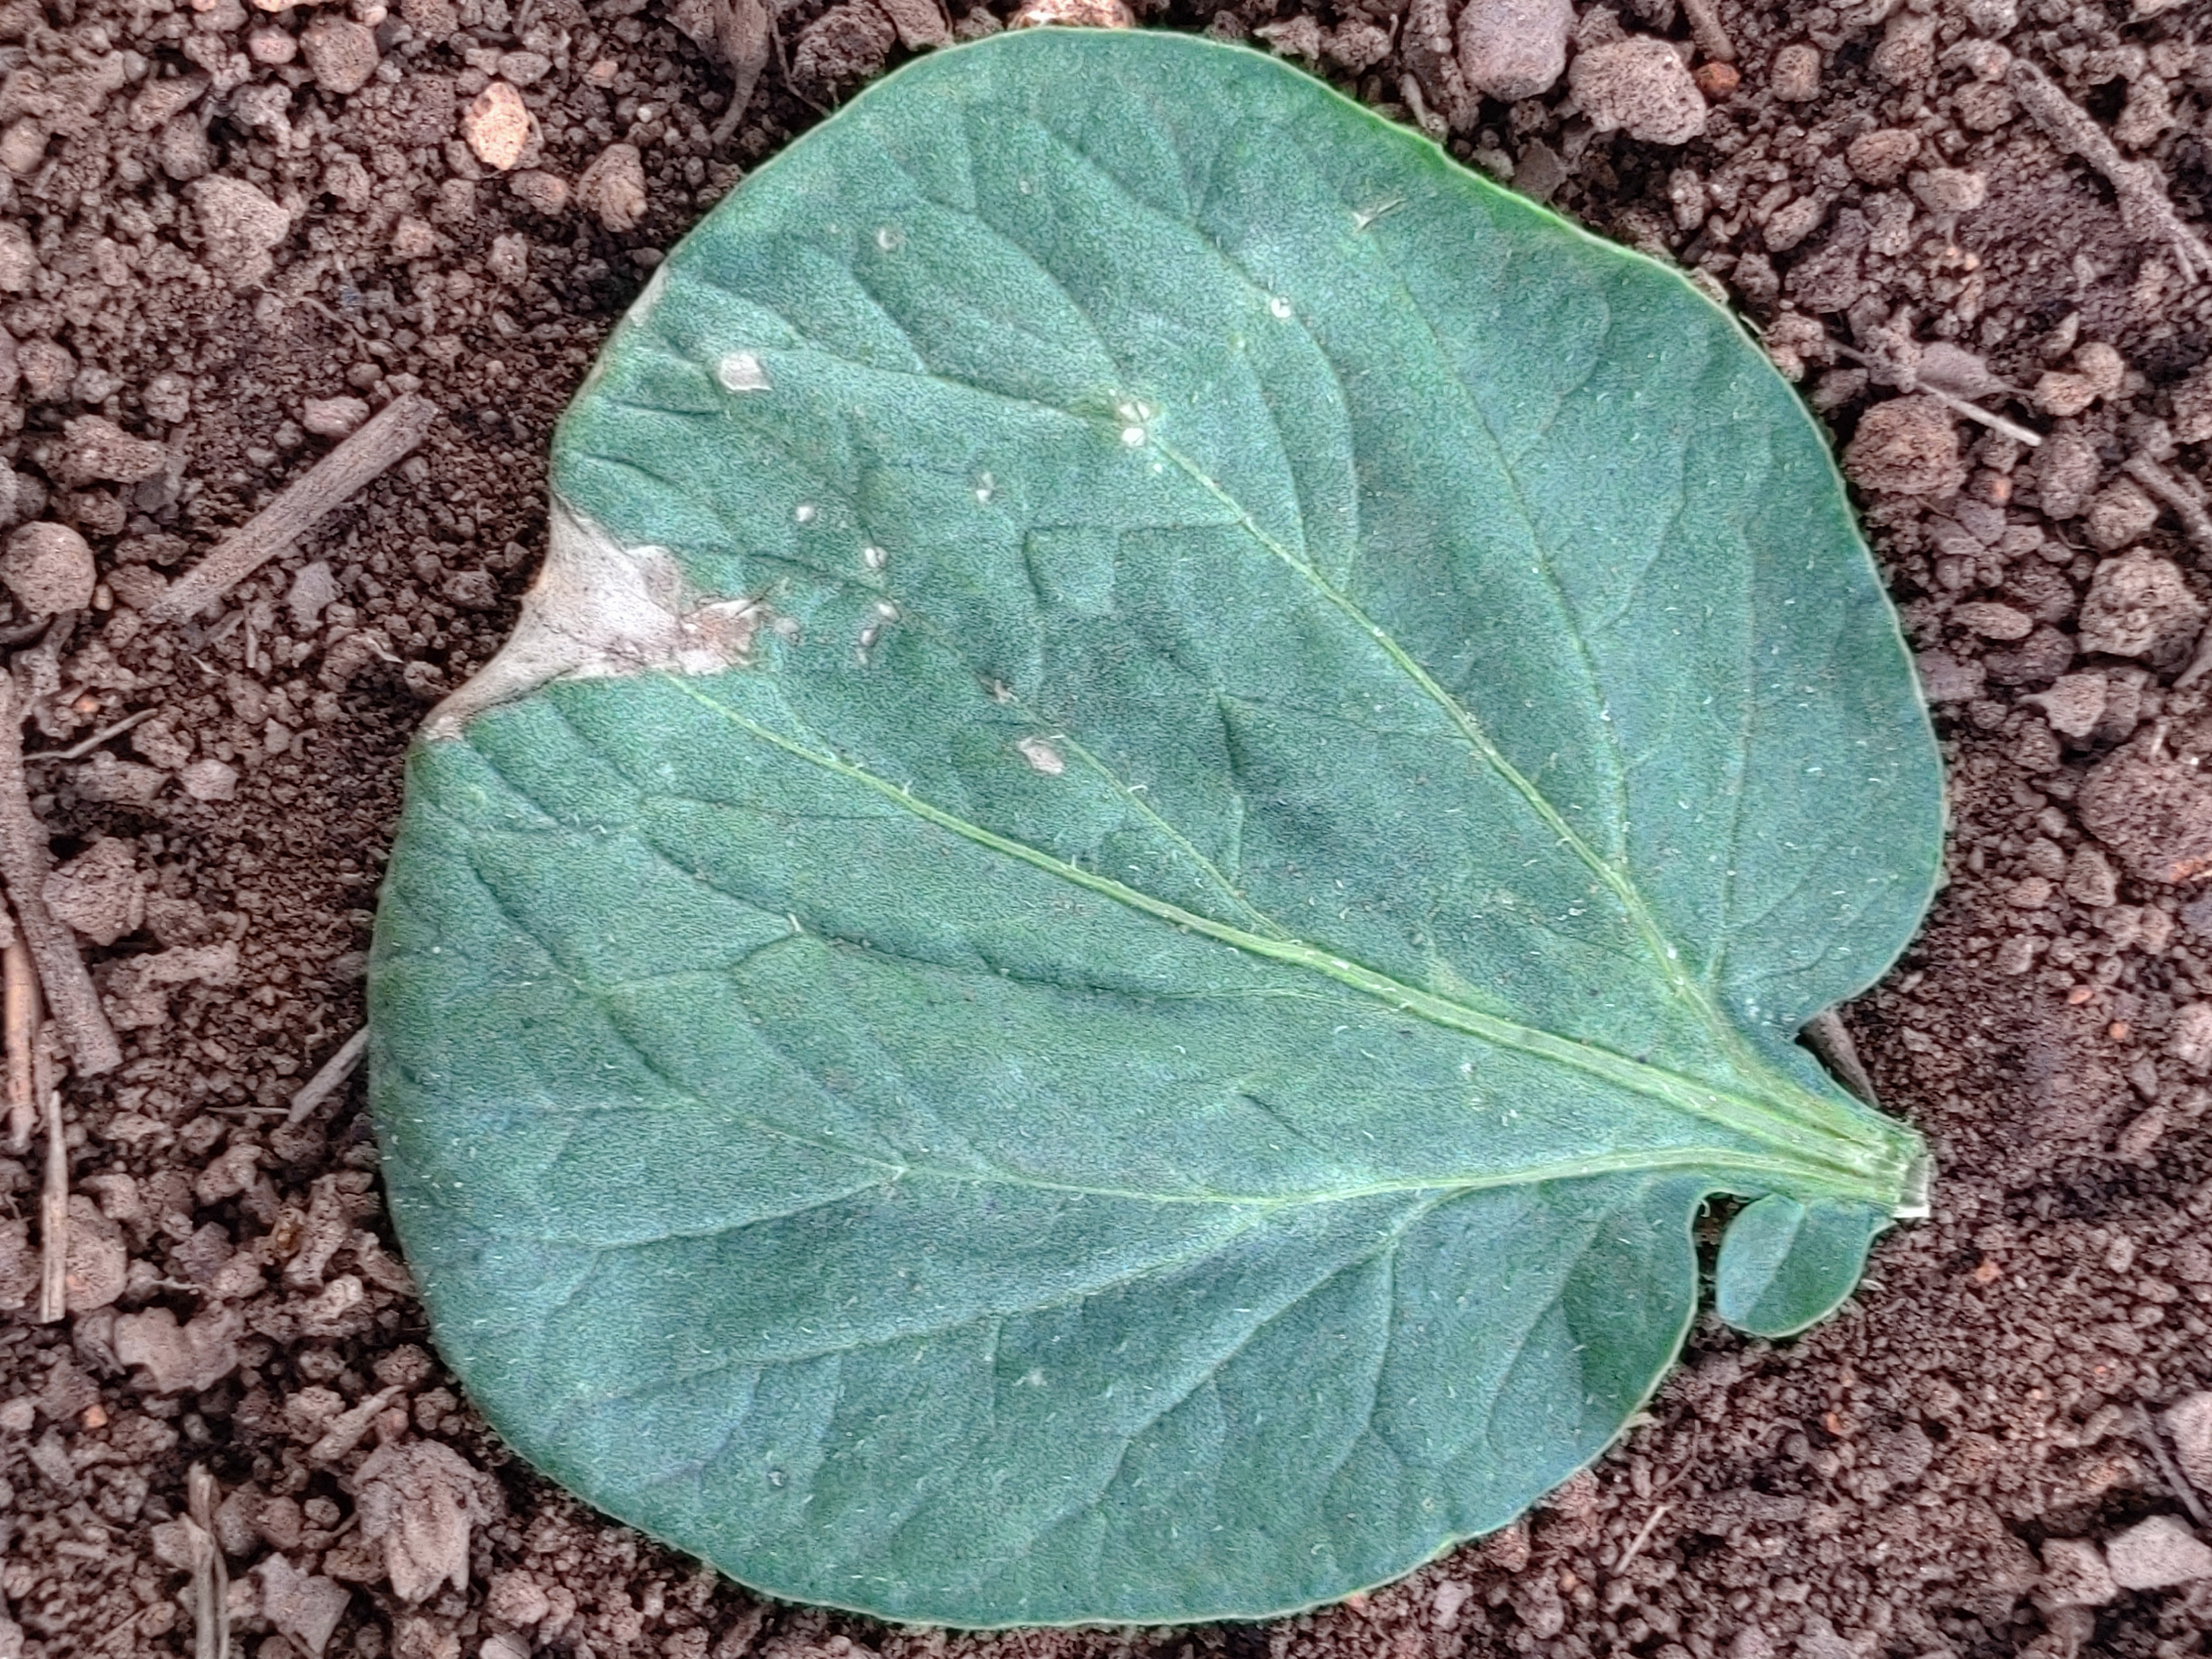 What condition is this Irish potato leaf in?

early blight
